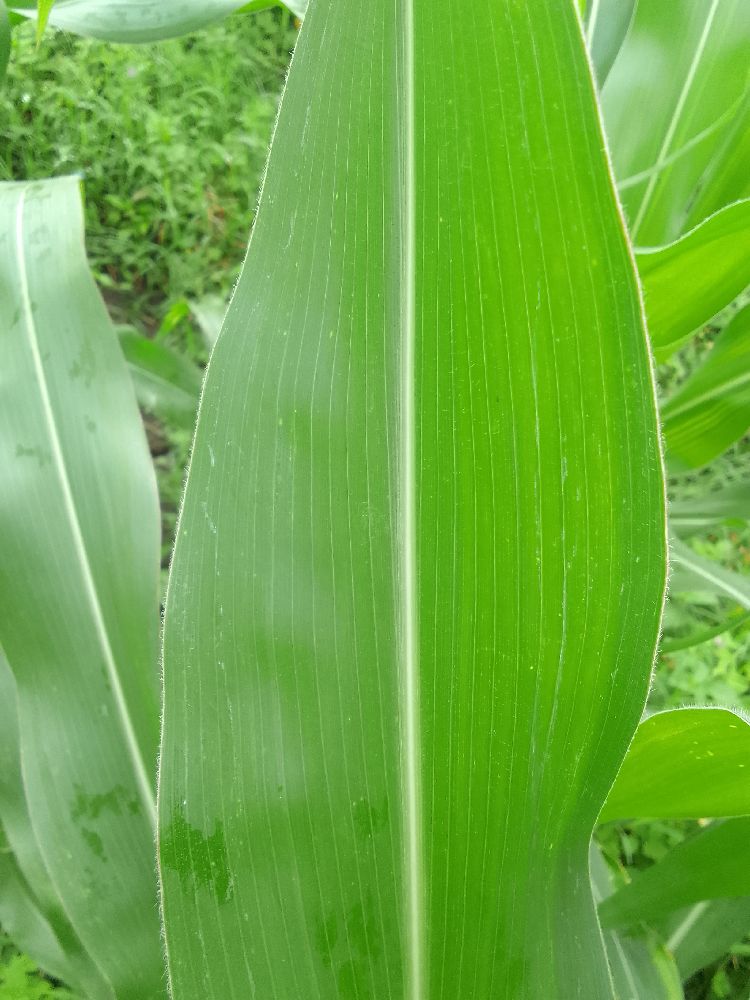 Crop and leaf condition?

maize, healthy
